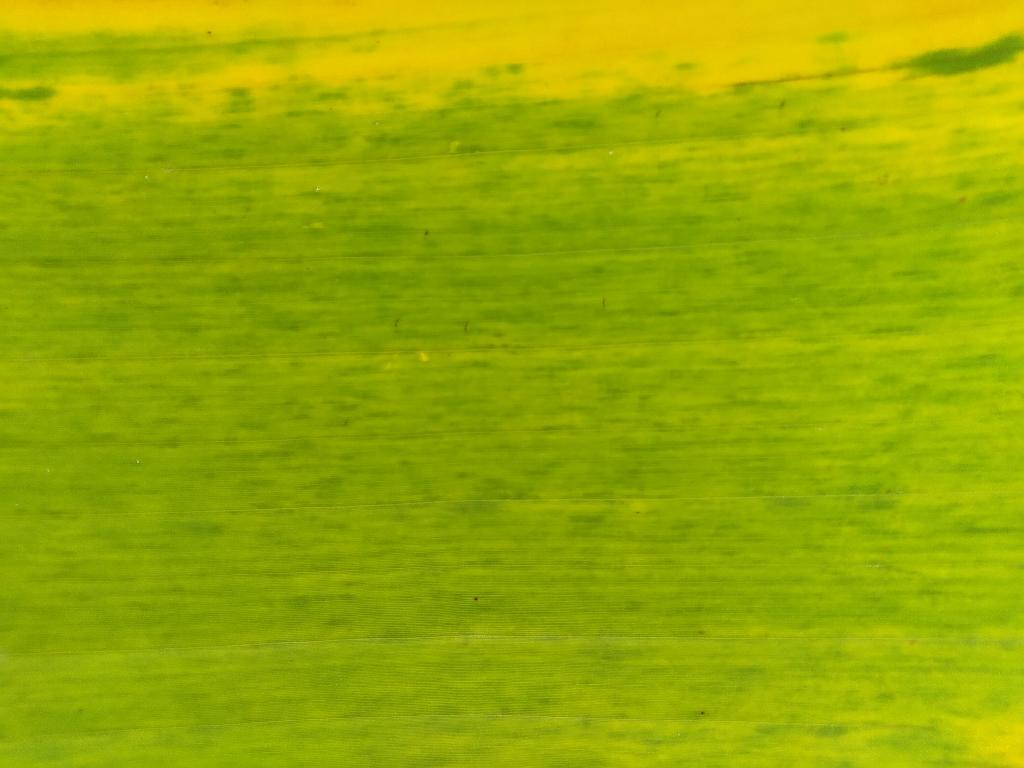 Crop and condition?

banana, fusarium wilt race 1
